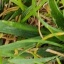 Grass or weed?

grass
